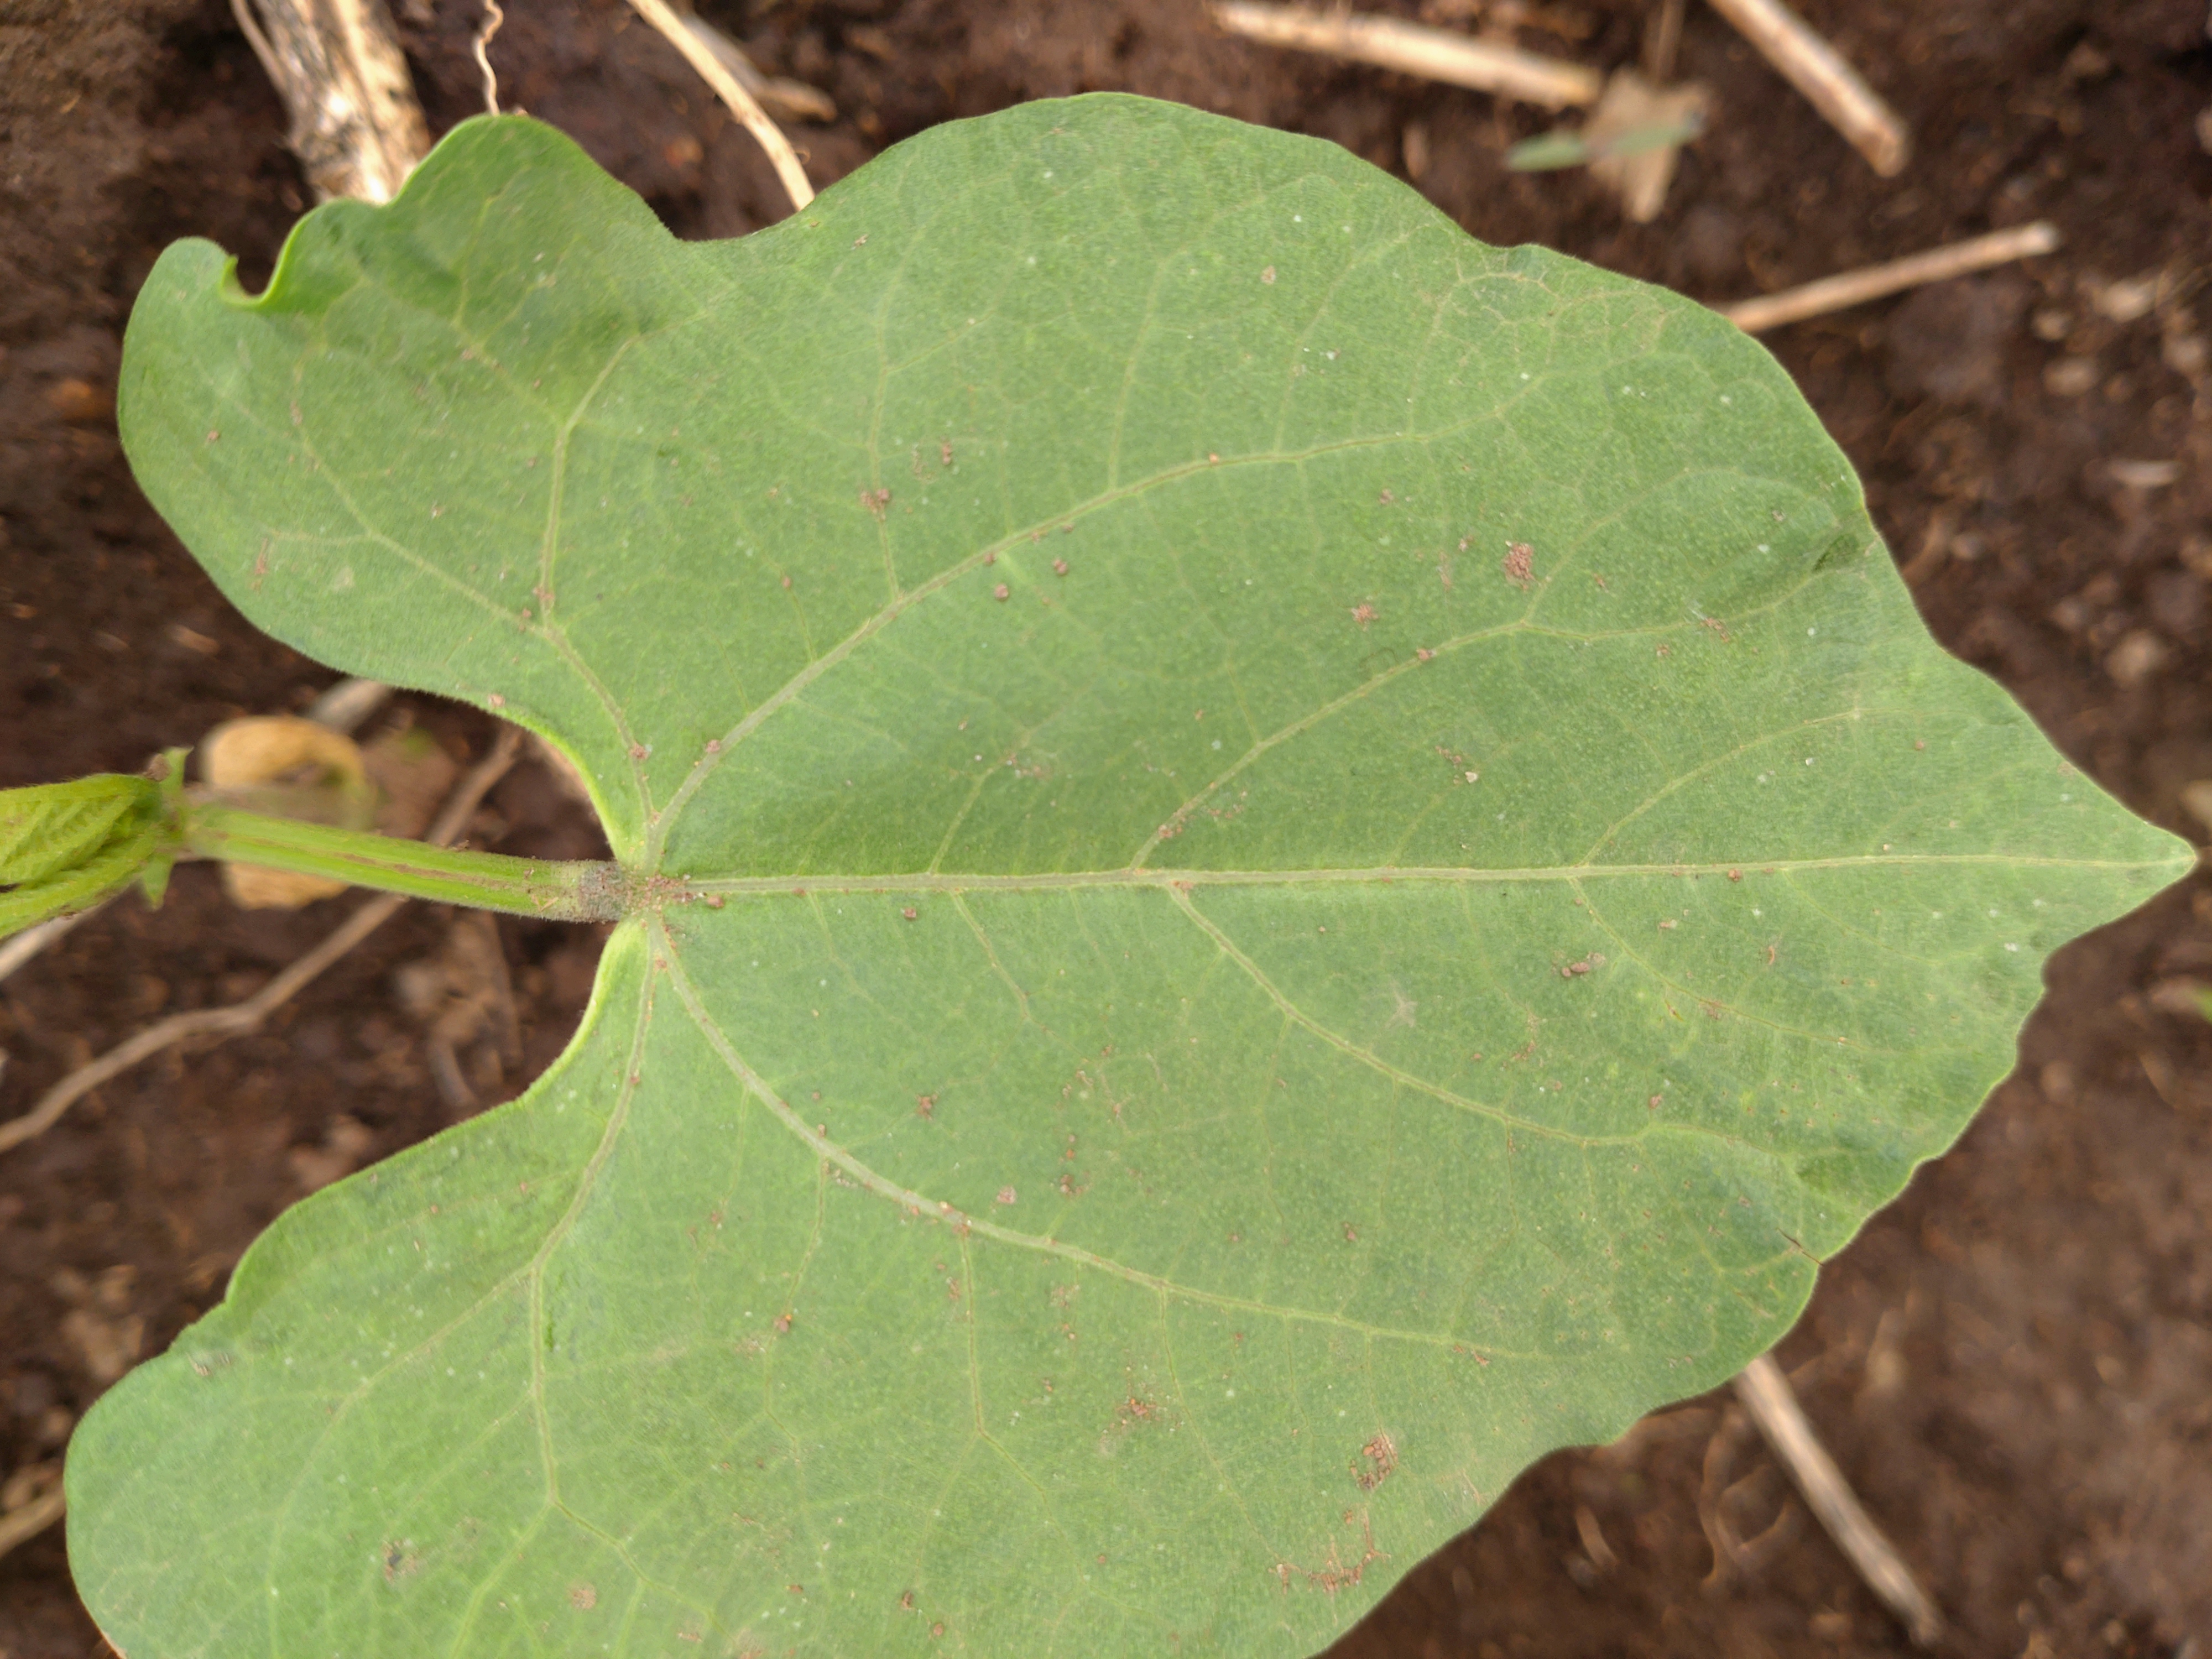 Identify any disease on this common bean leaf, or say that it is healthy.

healthy
